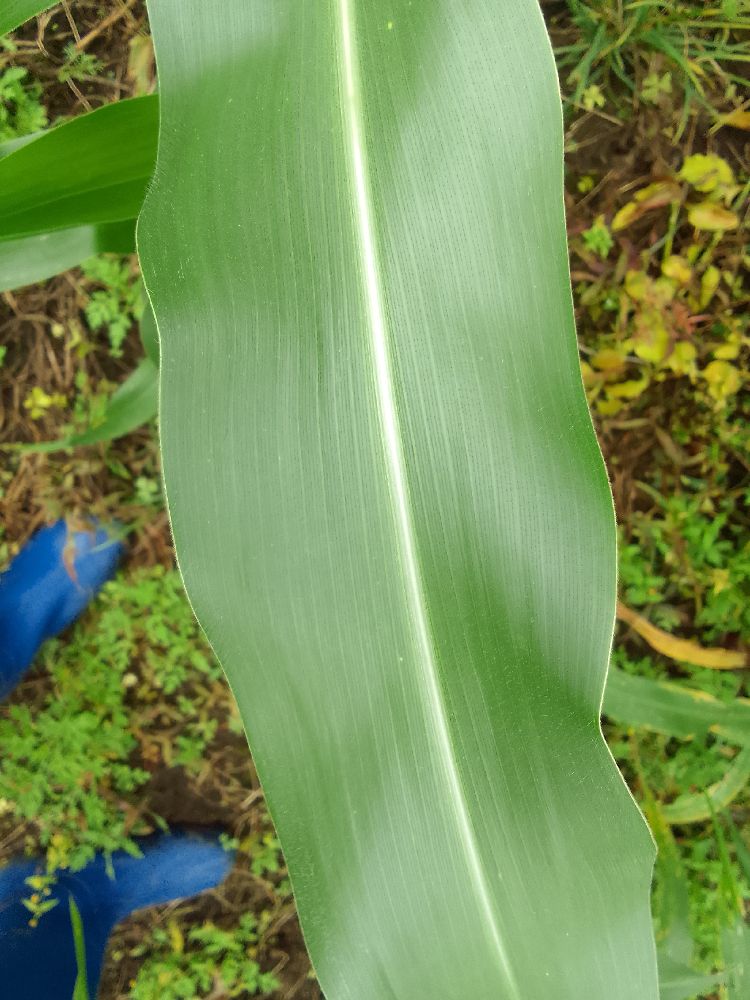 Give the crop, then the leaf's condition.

common bean, healthy
